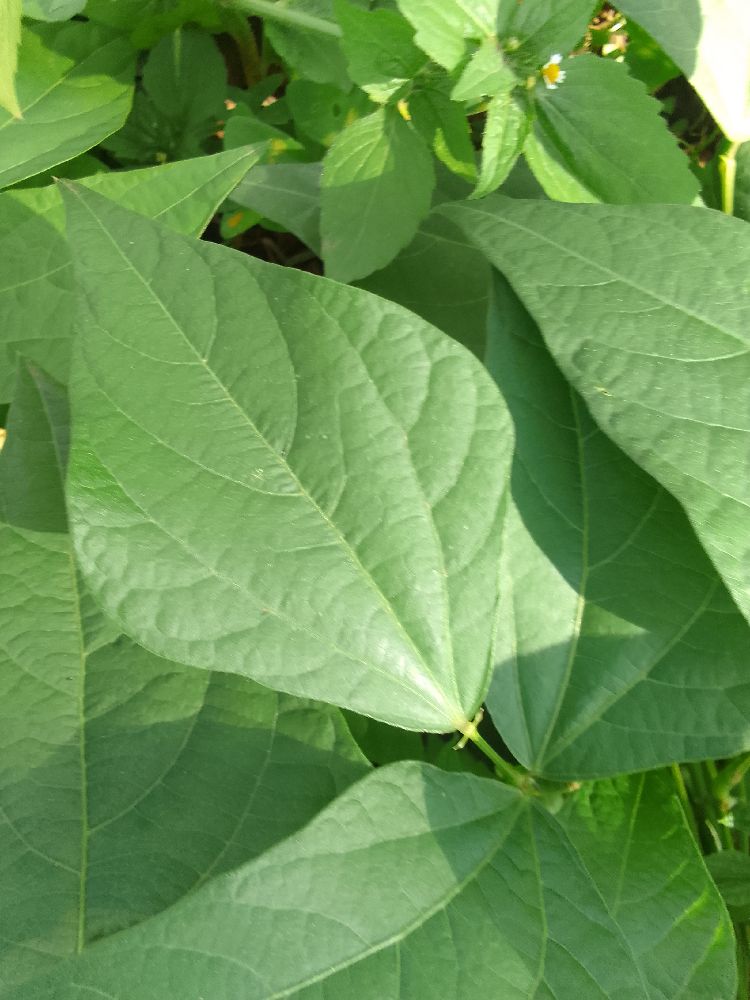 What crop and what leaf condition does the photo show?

common bean, healthy
